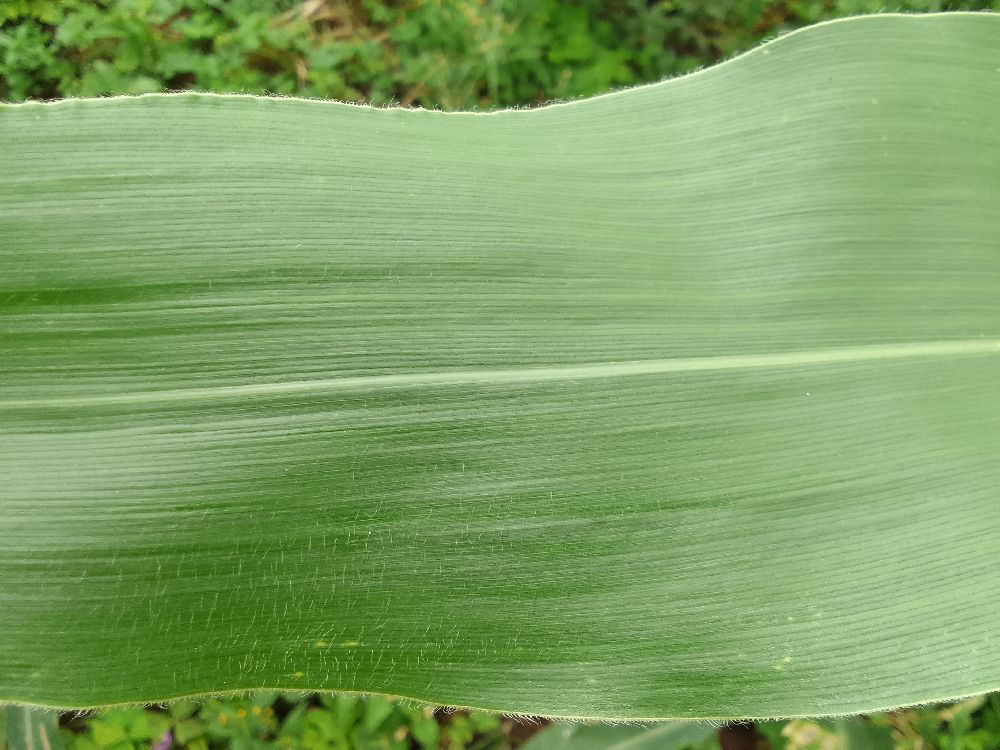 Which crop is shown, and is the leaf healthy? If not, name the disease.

maize, healthy
